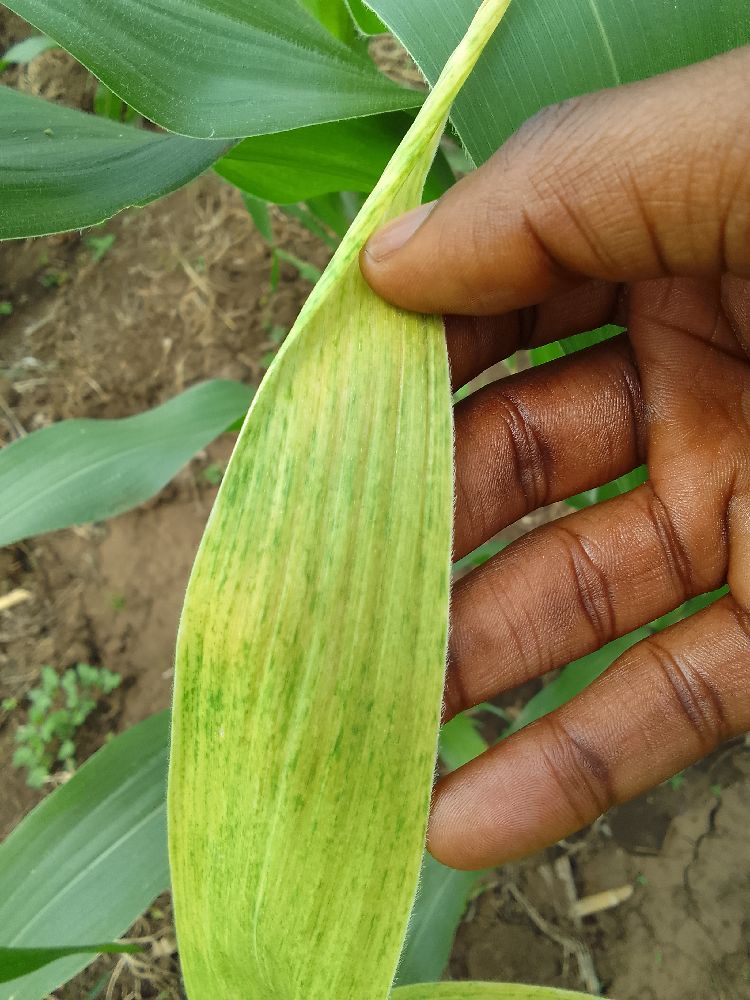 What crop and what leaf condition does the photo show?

maize, maize lethal necrosis
